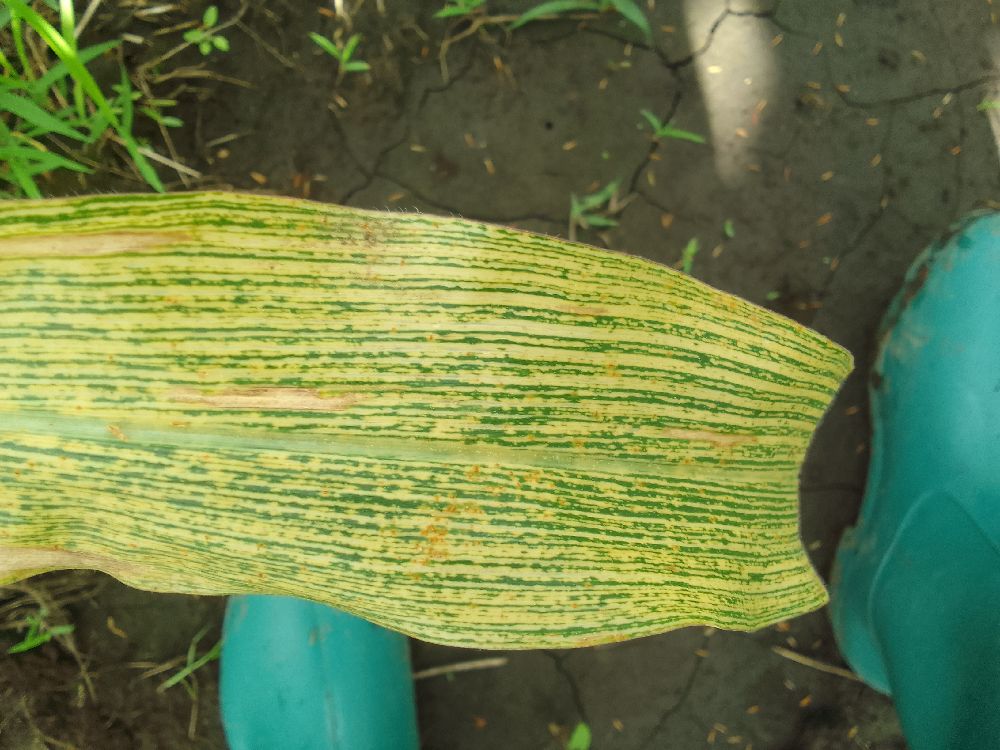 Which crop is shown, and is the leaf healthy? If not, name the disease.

maize, maize streak virus
